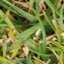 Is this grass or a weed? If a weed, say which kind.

grass
